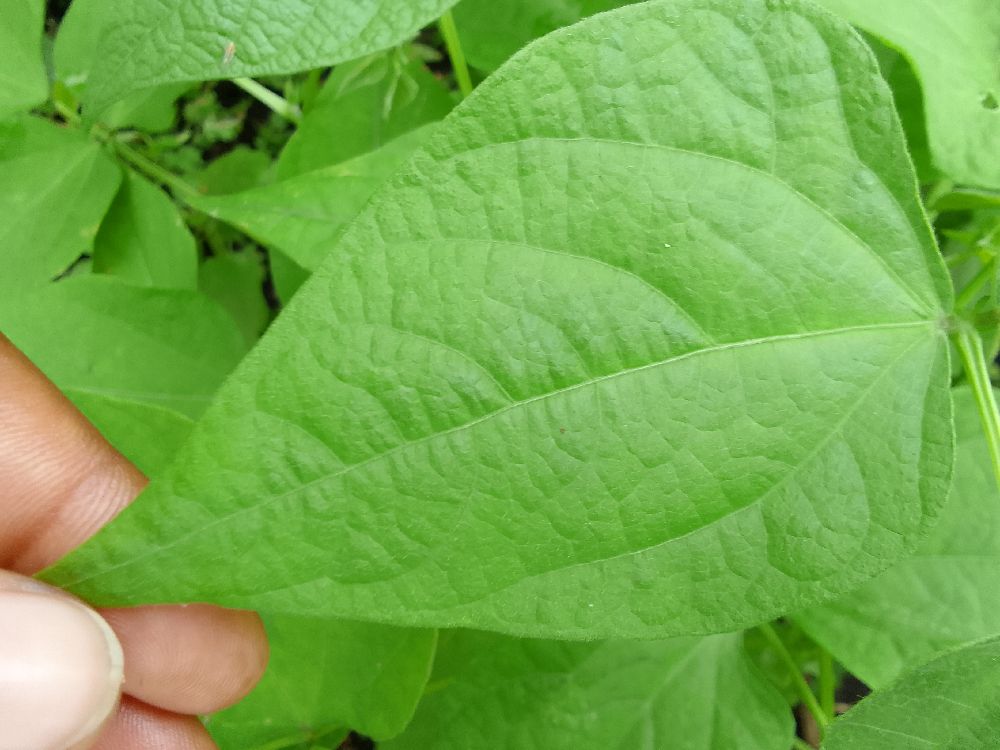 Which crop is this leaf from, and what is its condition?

common bean, healthy
